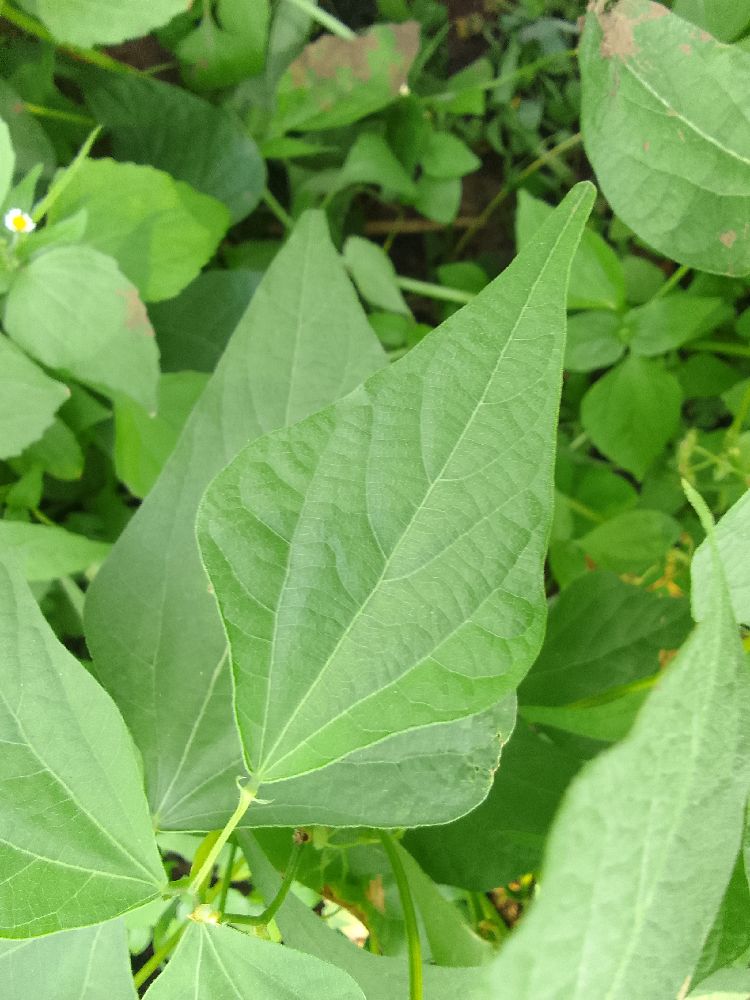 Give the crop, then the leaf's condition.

common bean, healthy
